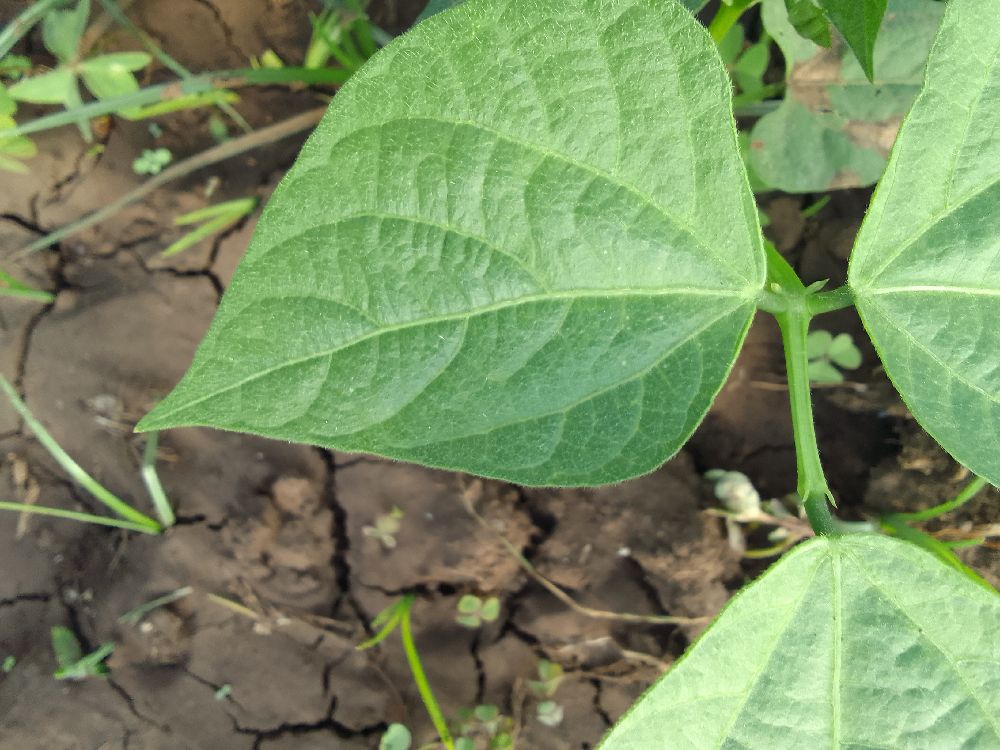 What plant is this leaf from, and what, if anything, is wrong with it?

common bean, healthy
